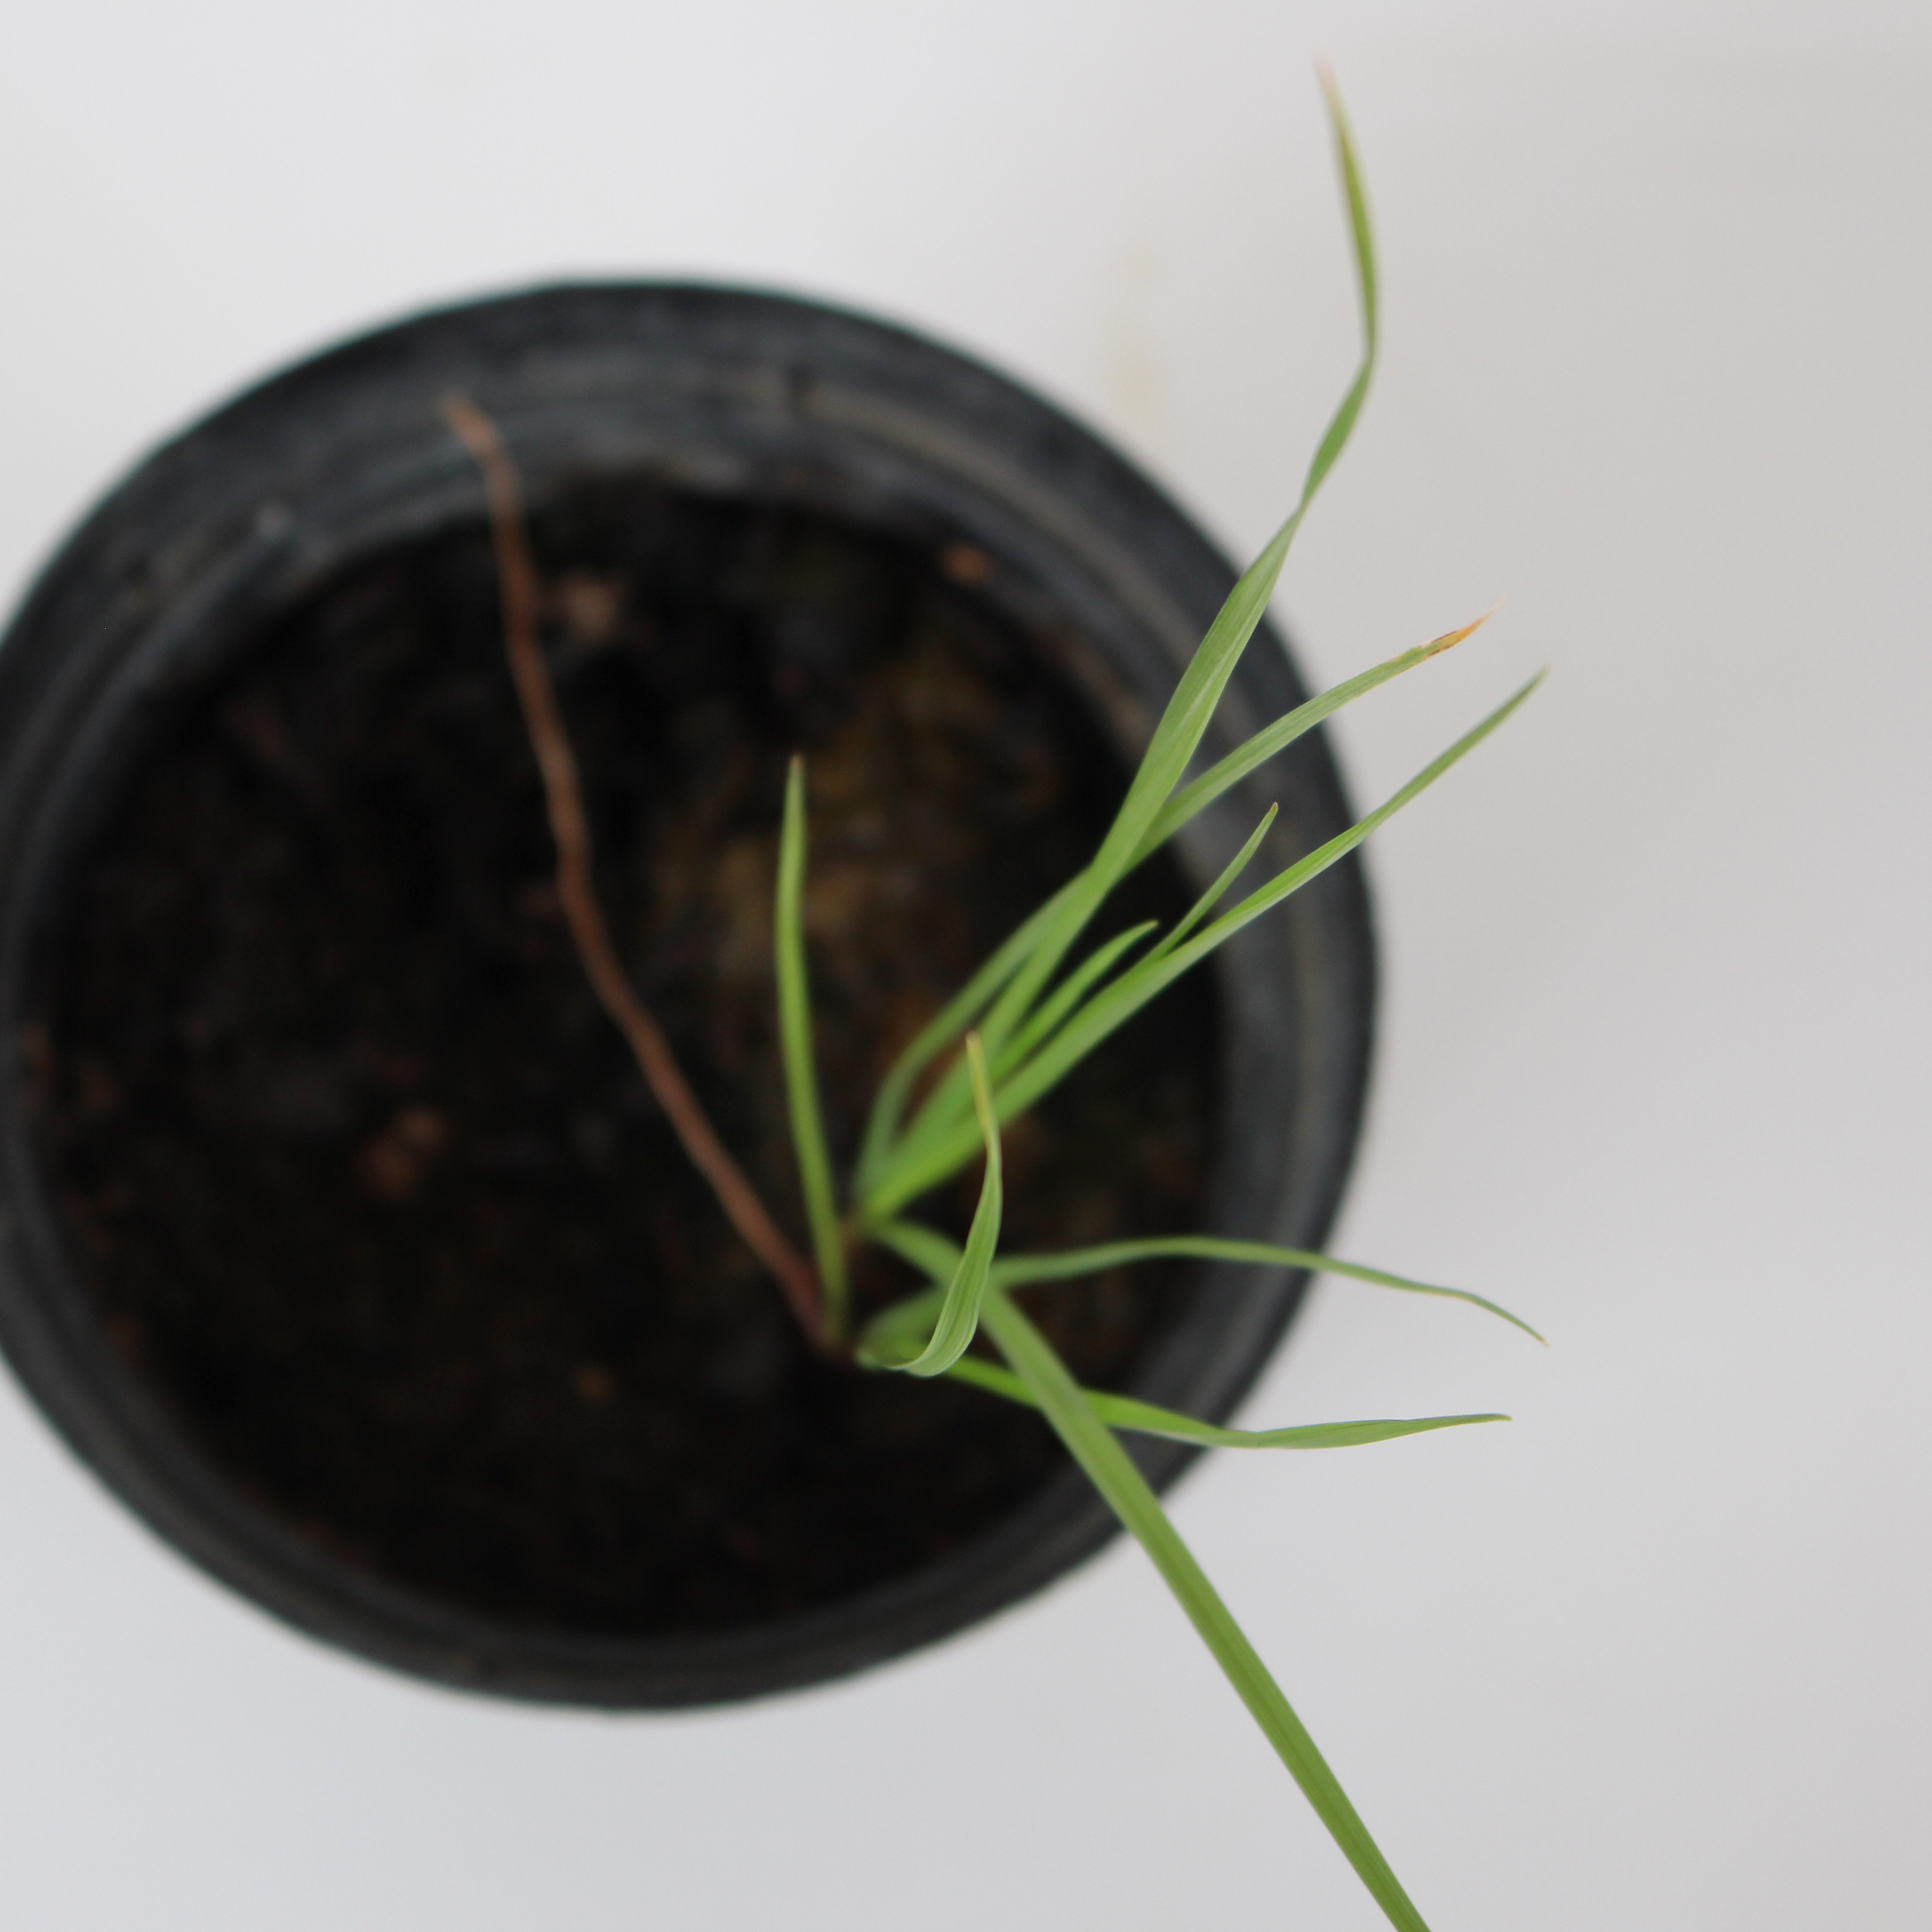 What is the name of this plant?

Lolium multiflorum
